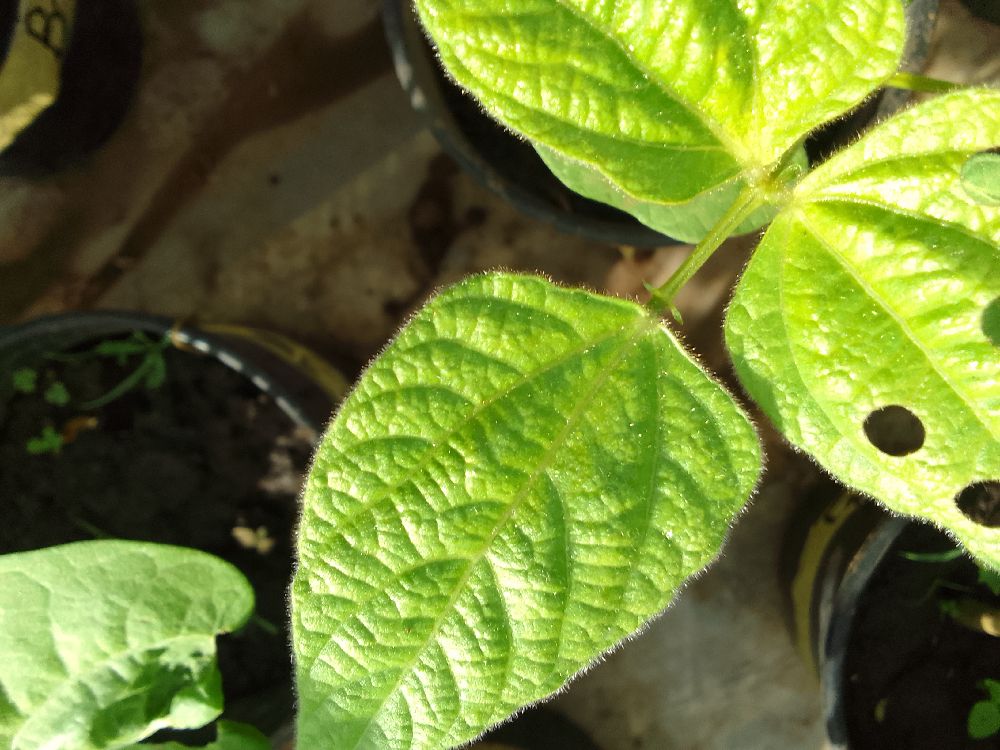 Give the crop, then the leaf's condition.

common bean, healthy
